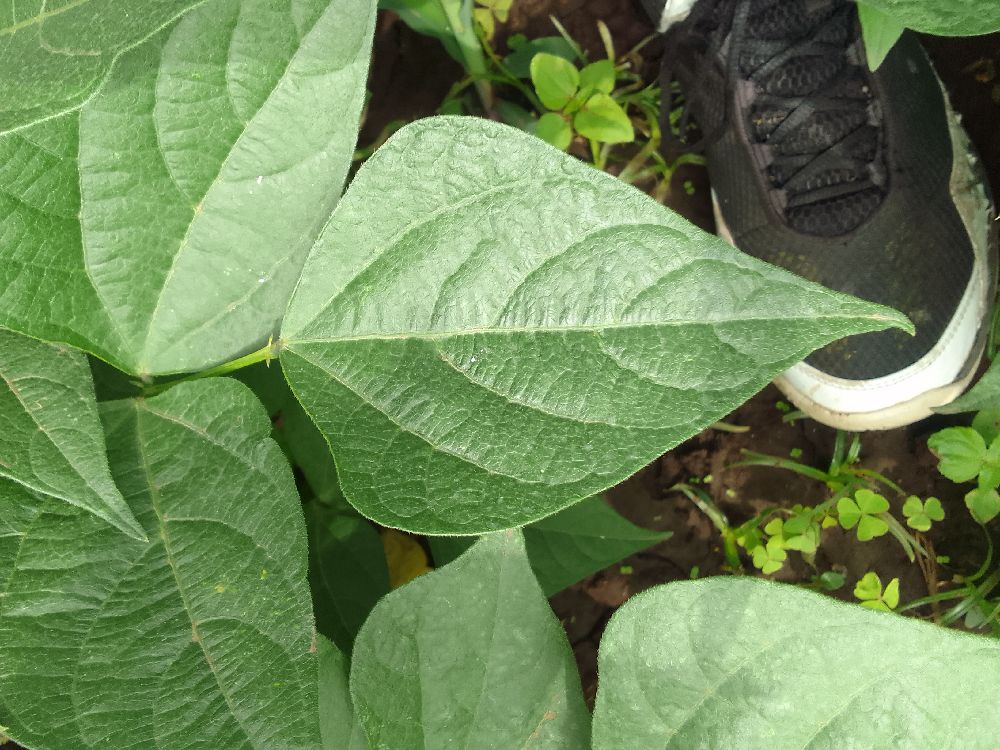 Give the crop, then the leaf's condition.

common bean, healthy
